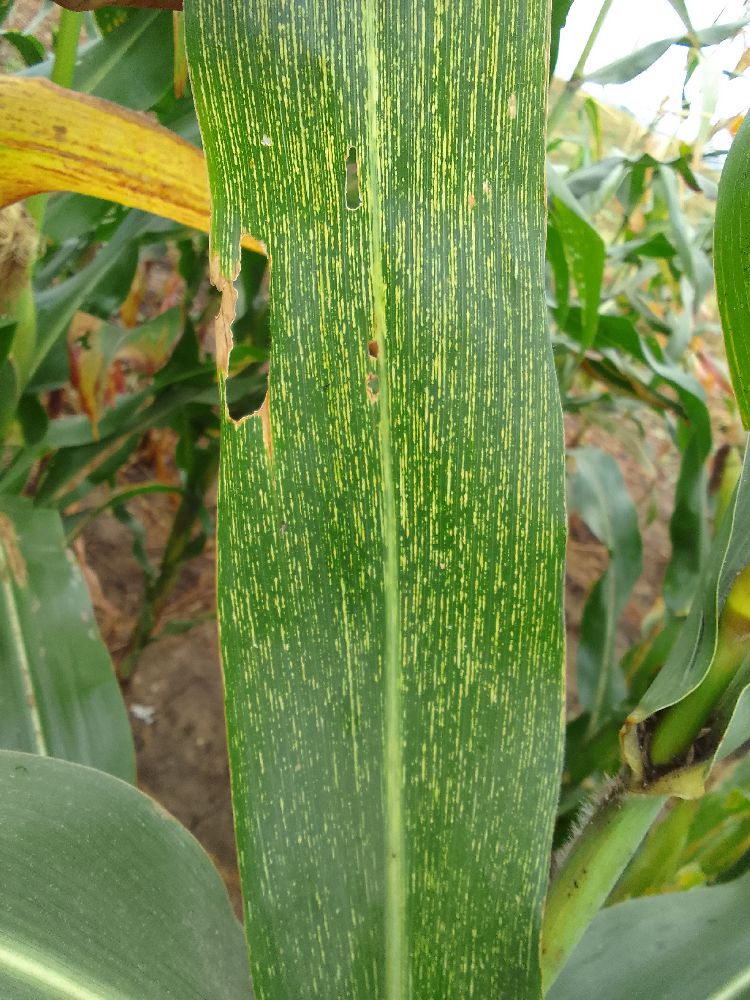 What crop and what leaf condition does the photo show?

maize, maize streak virus
